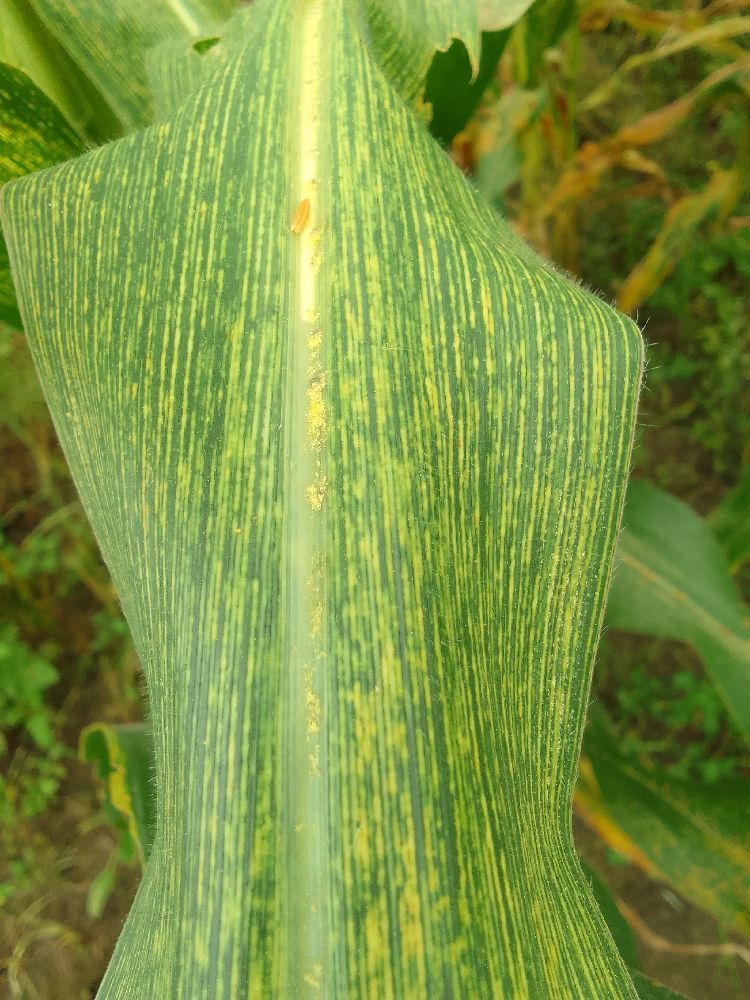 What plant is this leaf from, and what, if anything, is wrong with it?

maize, maize streak virus
